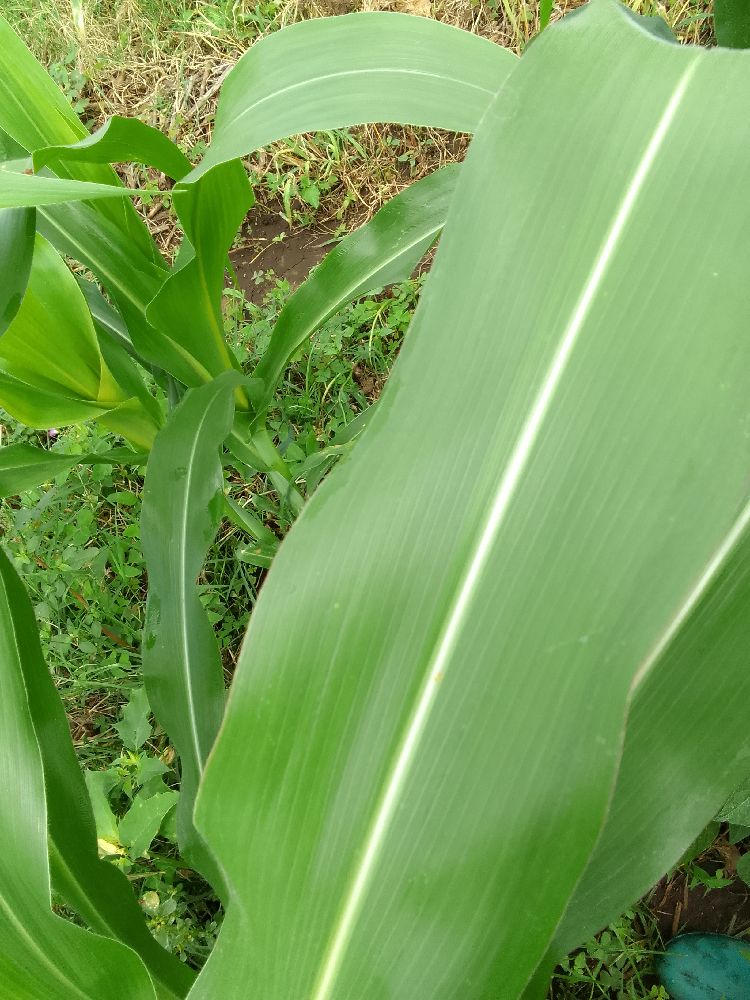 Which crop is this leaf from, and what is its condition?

maize, healthy
